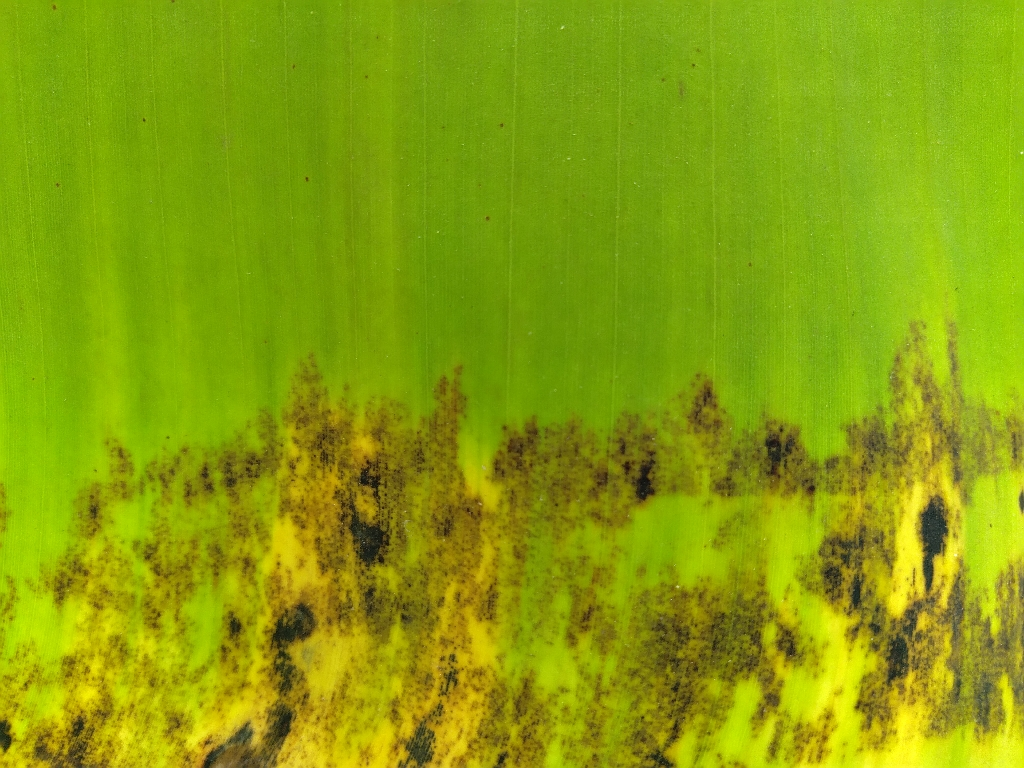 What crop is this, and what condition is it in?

banana, black sigatoka
